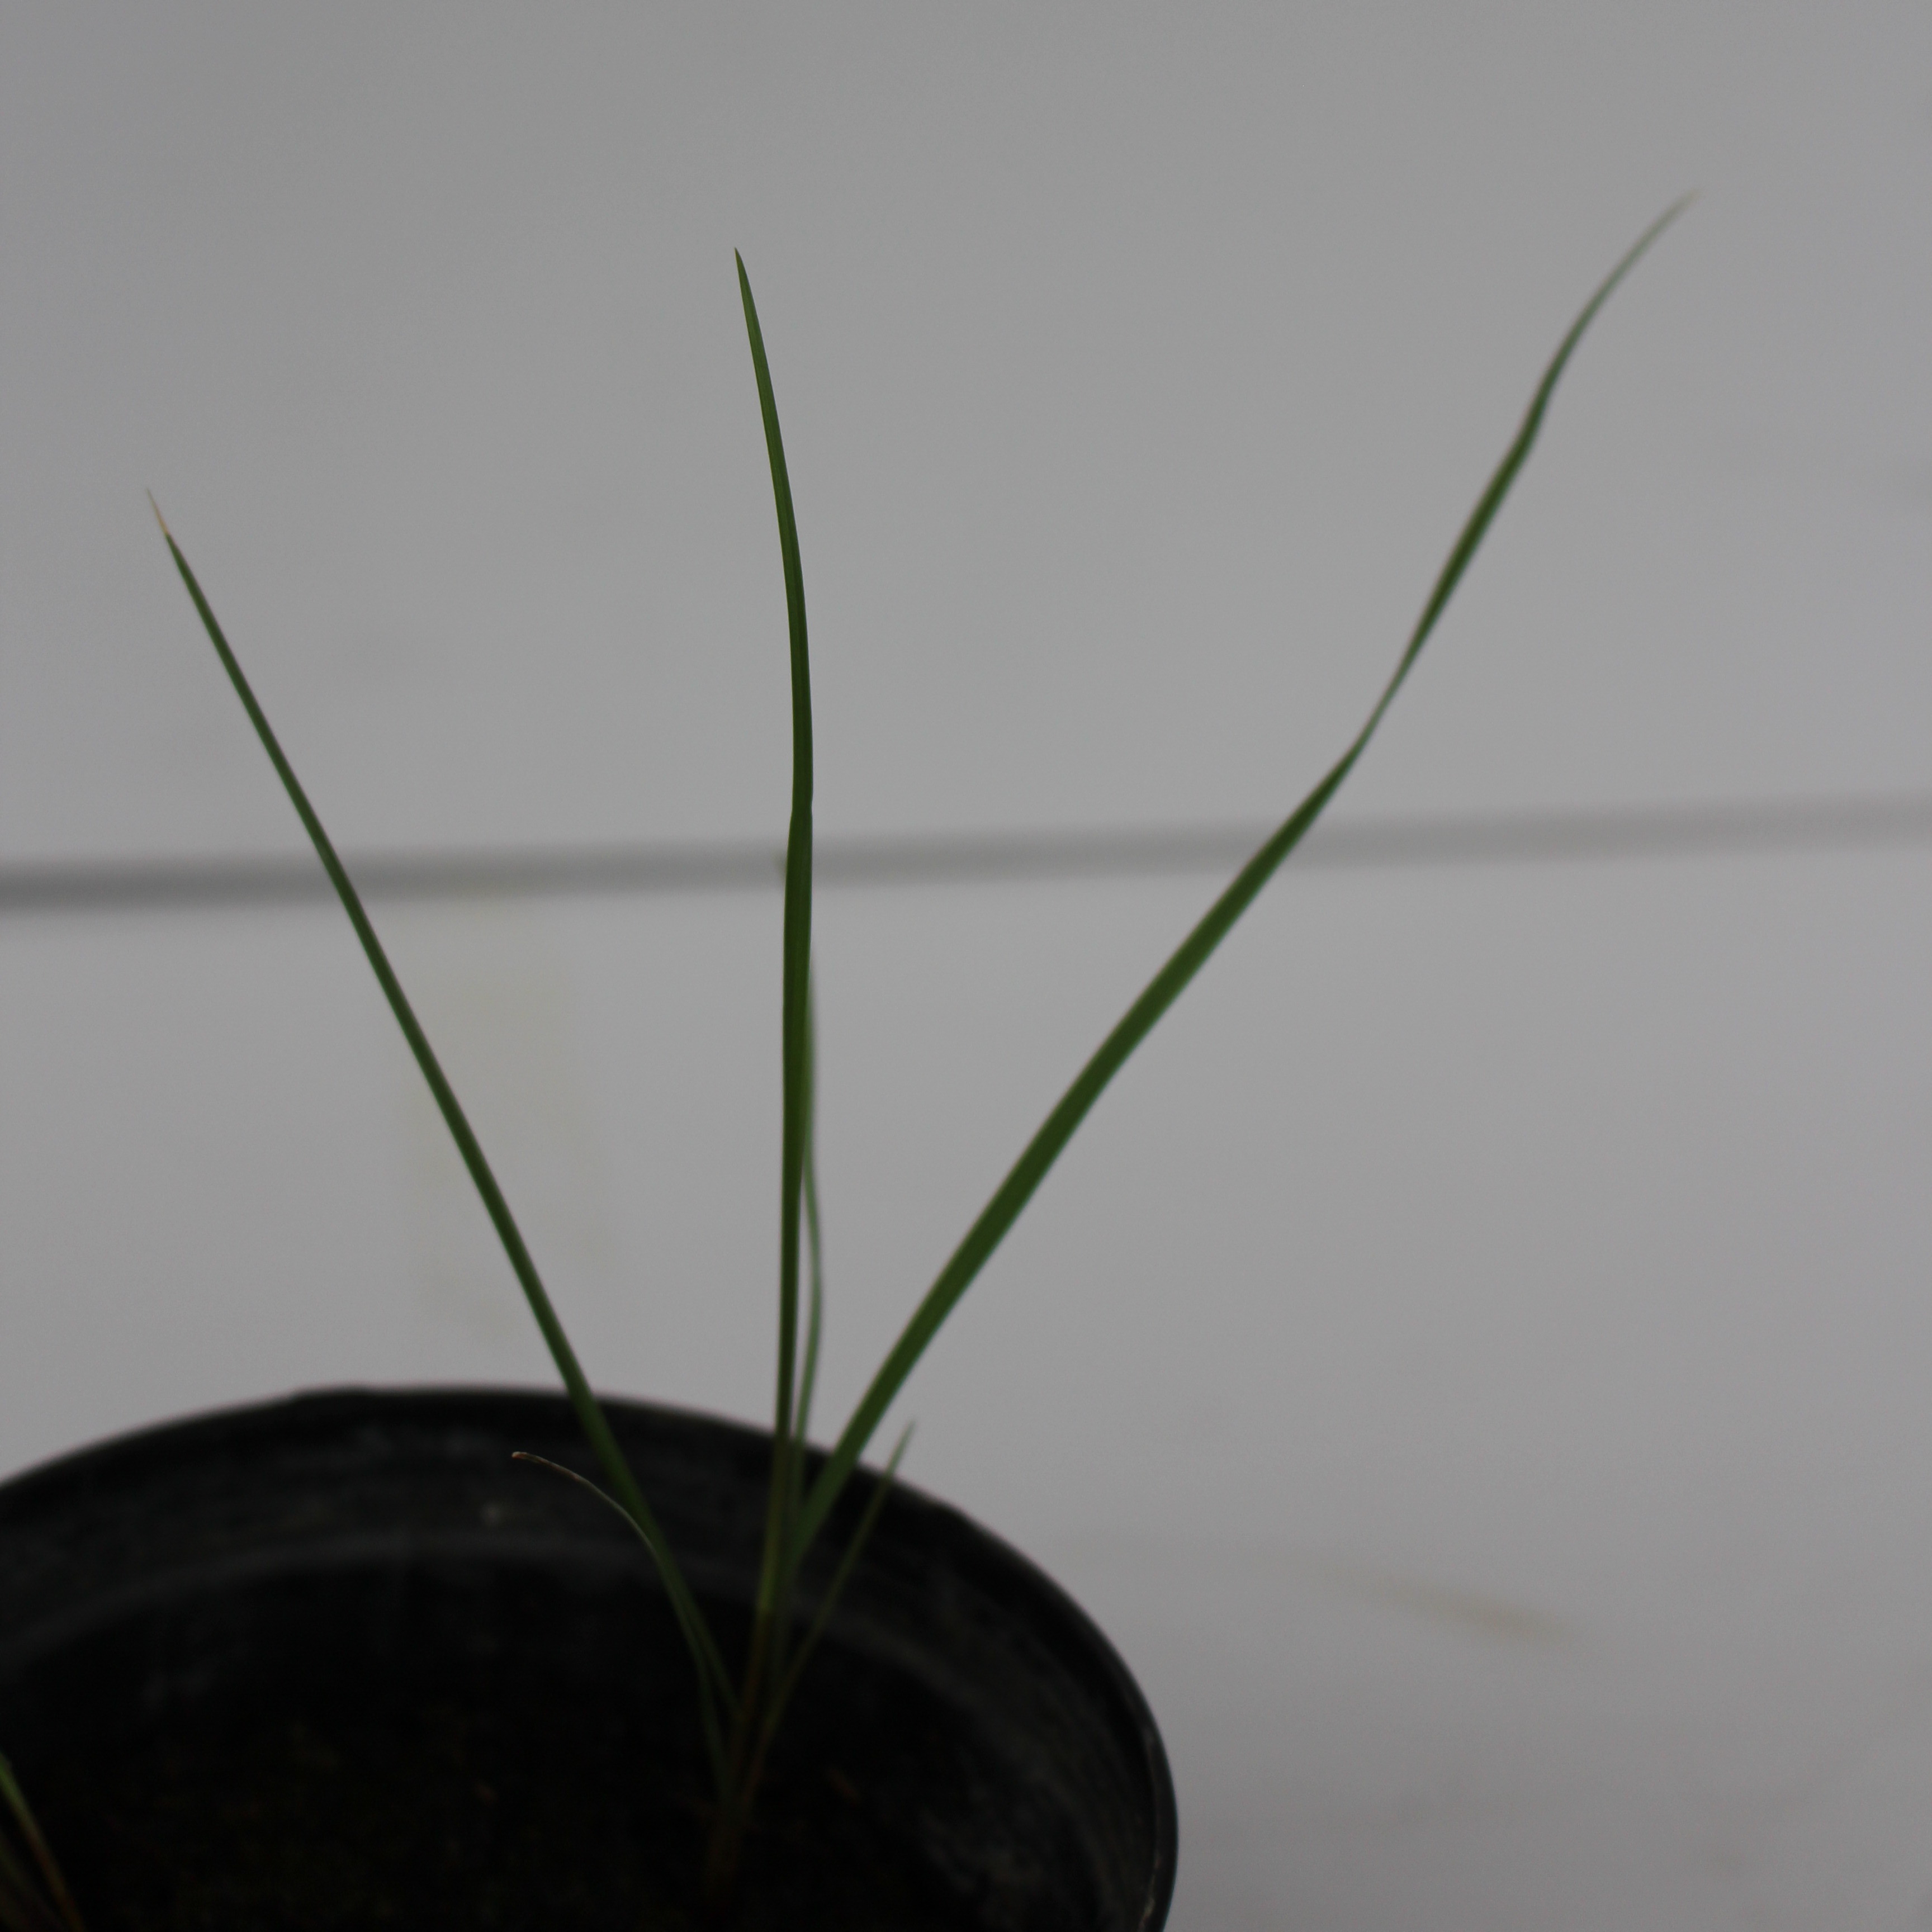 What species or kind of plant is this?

Lolium multiflorum
